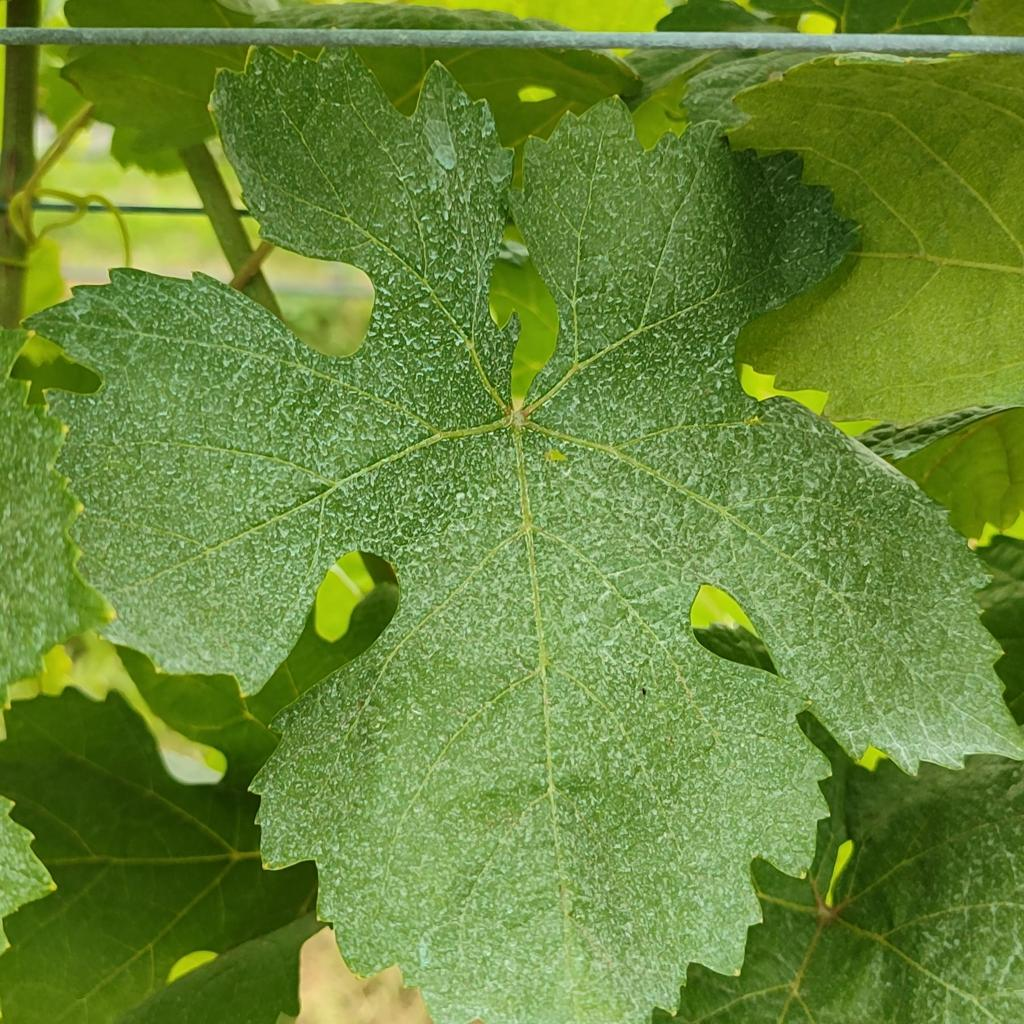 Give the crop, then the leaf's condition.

grapevine, healthy
